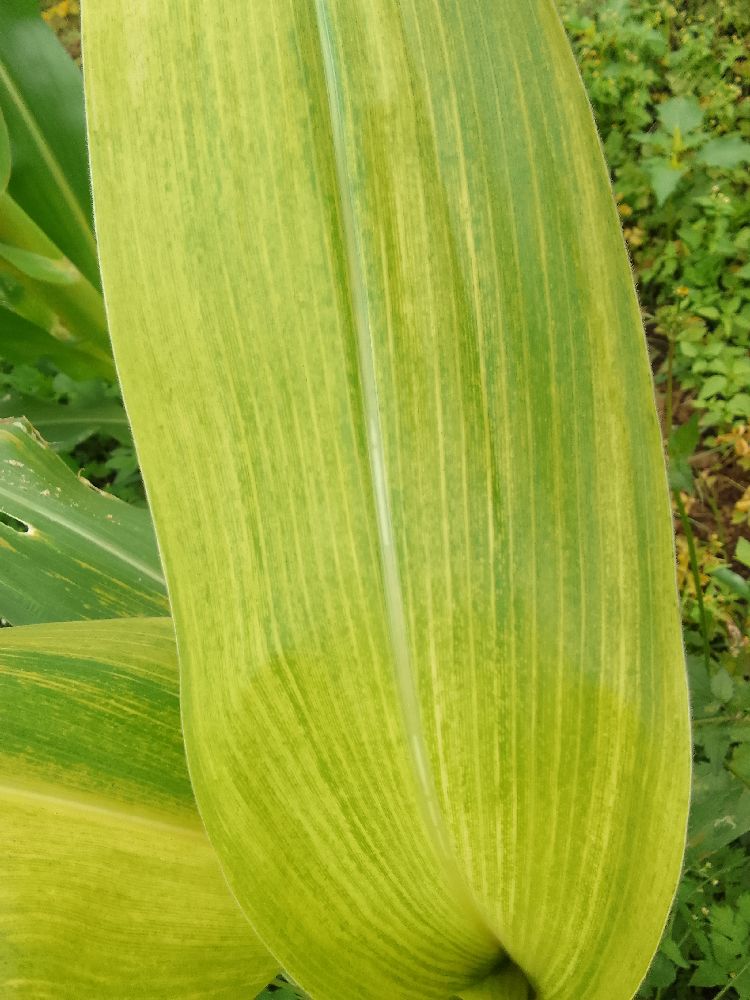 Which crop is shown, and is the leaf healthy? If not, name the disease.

maize, maize lethal necrosis
